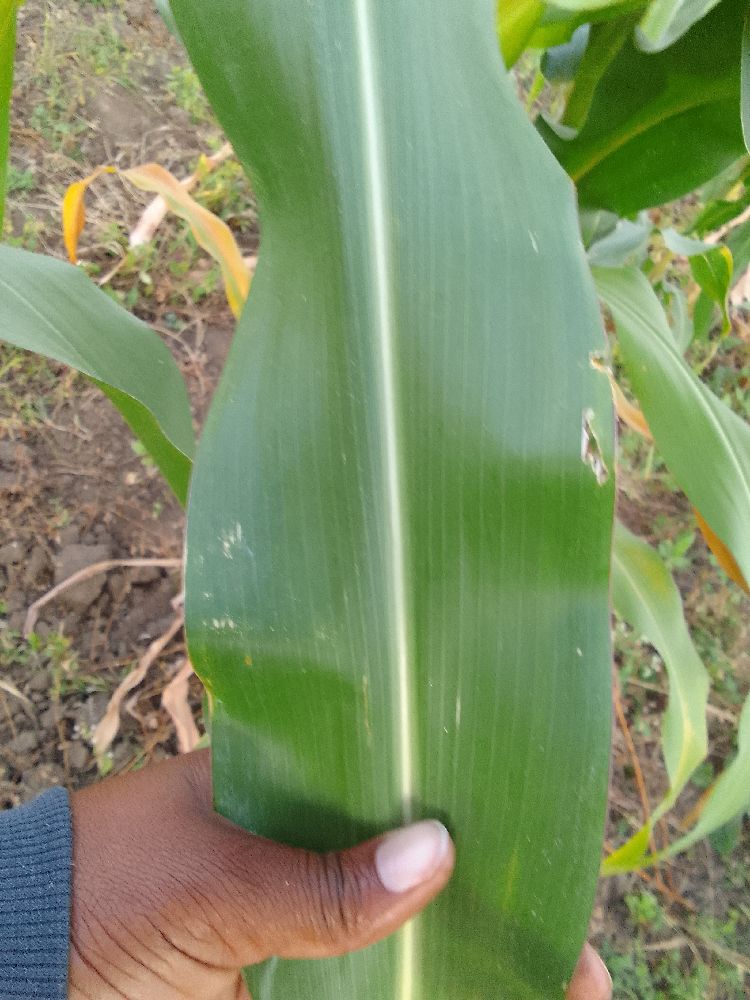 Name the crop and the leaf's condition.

maize, healthy
